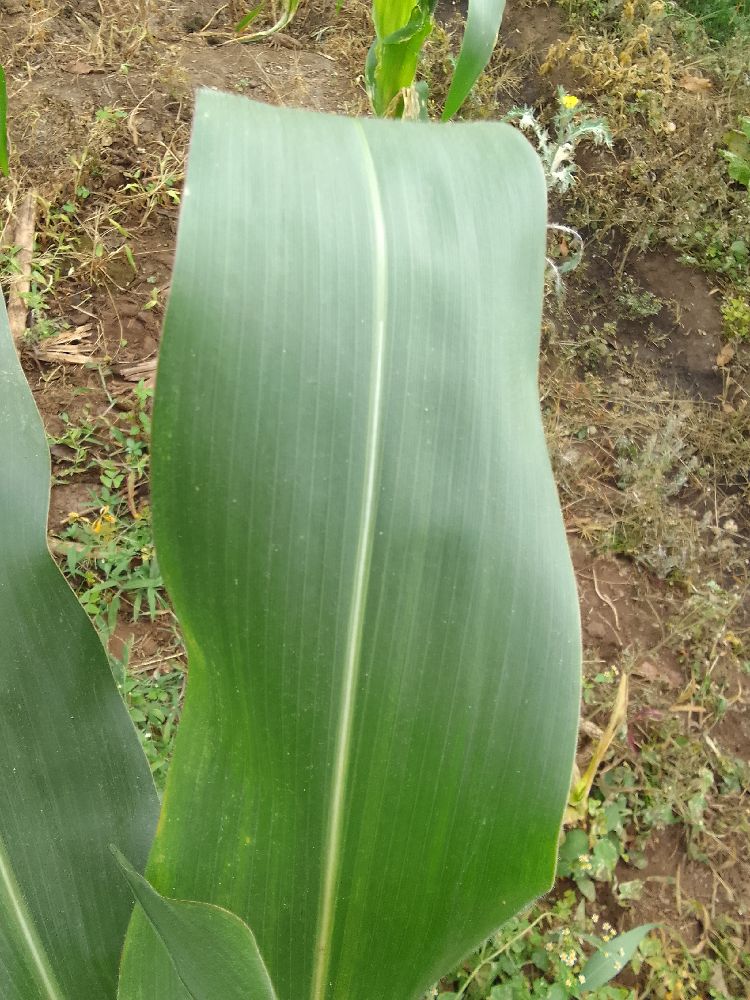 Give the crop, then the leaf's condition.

maize, healthy
